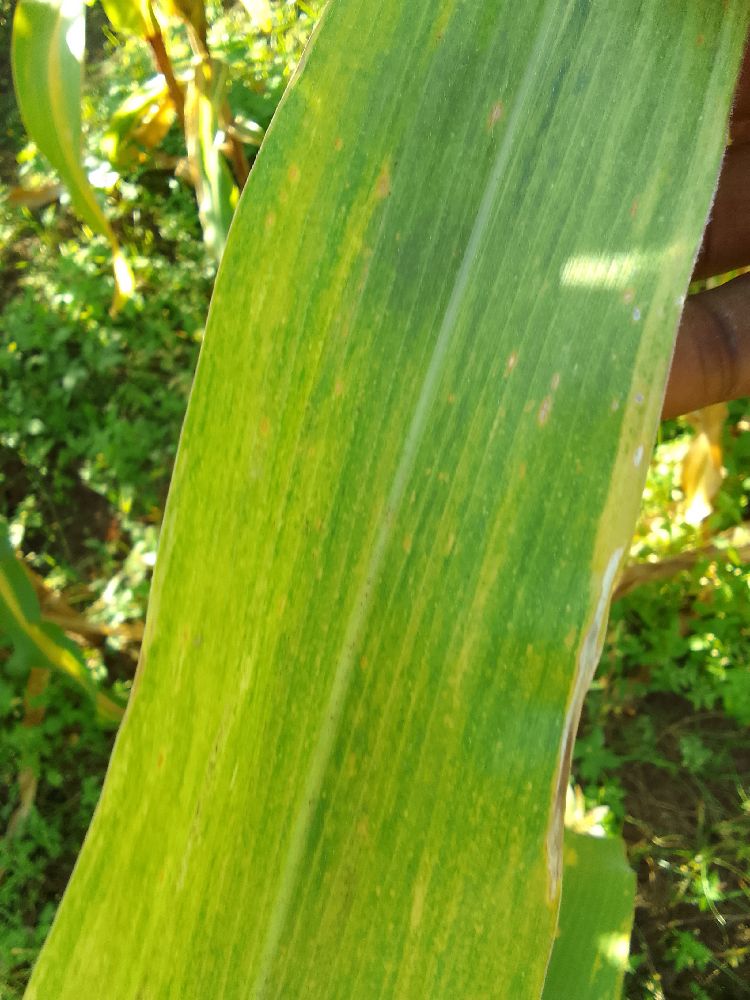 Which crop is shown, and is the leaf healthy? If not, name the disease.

maize, maize lethal necrosis
